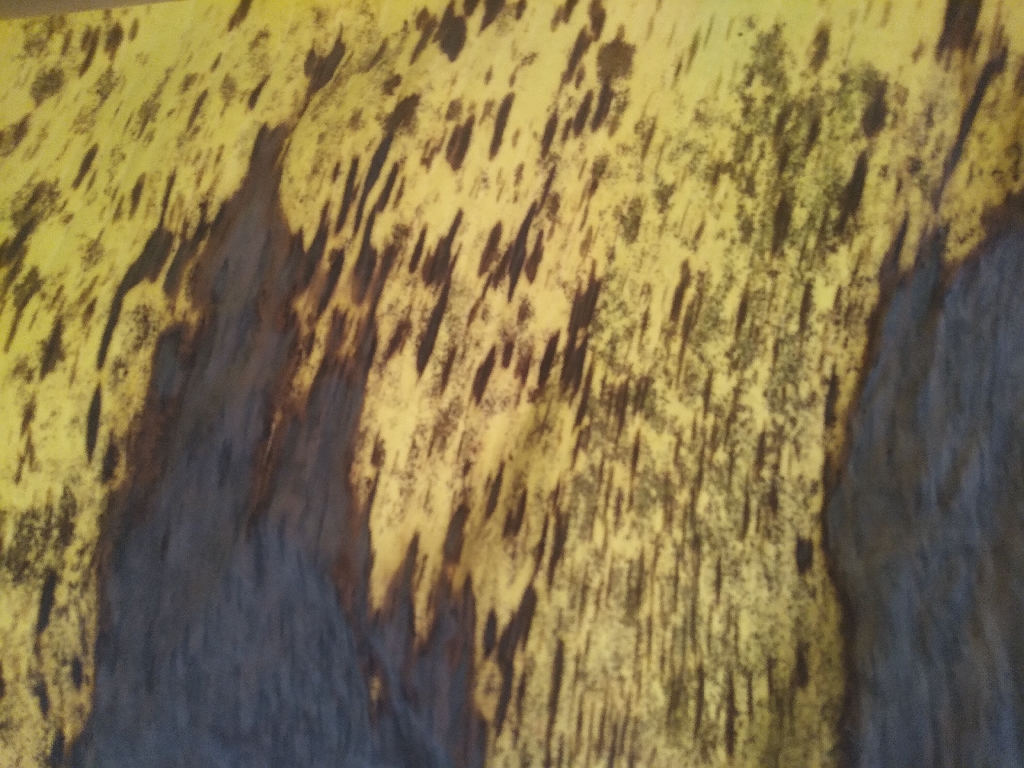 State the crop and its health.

banana, black sigatoka
